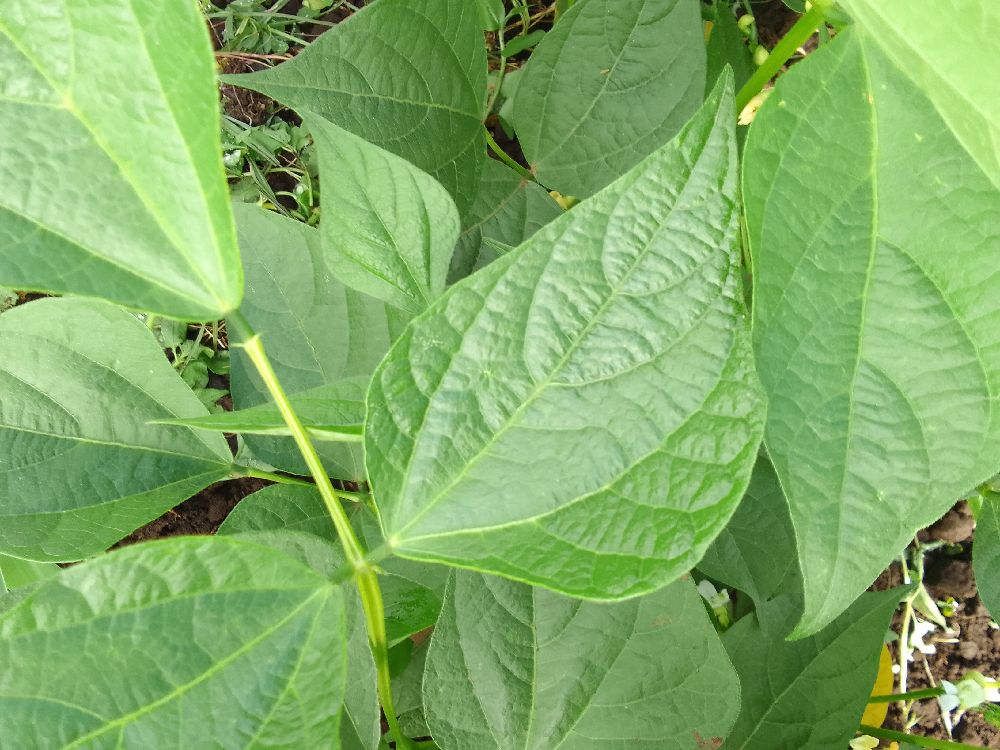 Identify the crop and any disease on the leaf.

common bean, healthy
